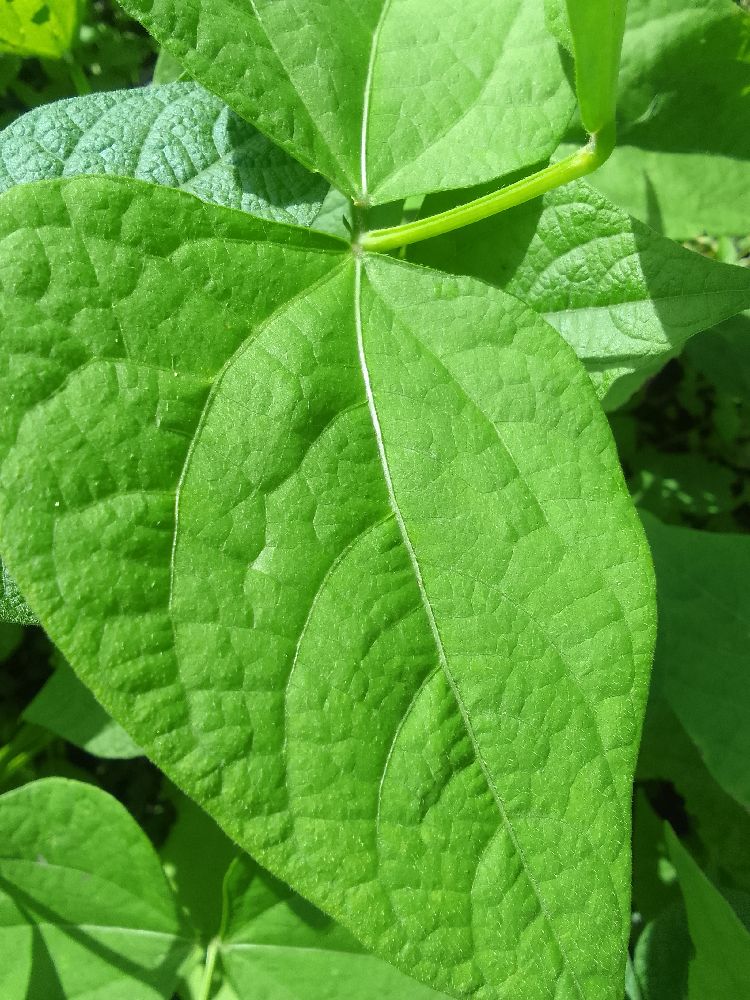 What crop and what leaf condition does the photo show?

common bean, healthy
